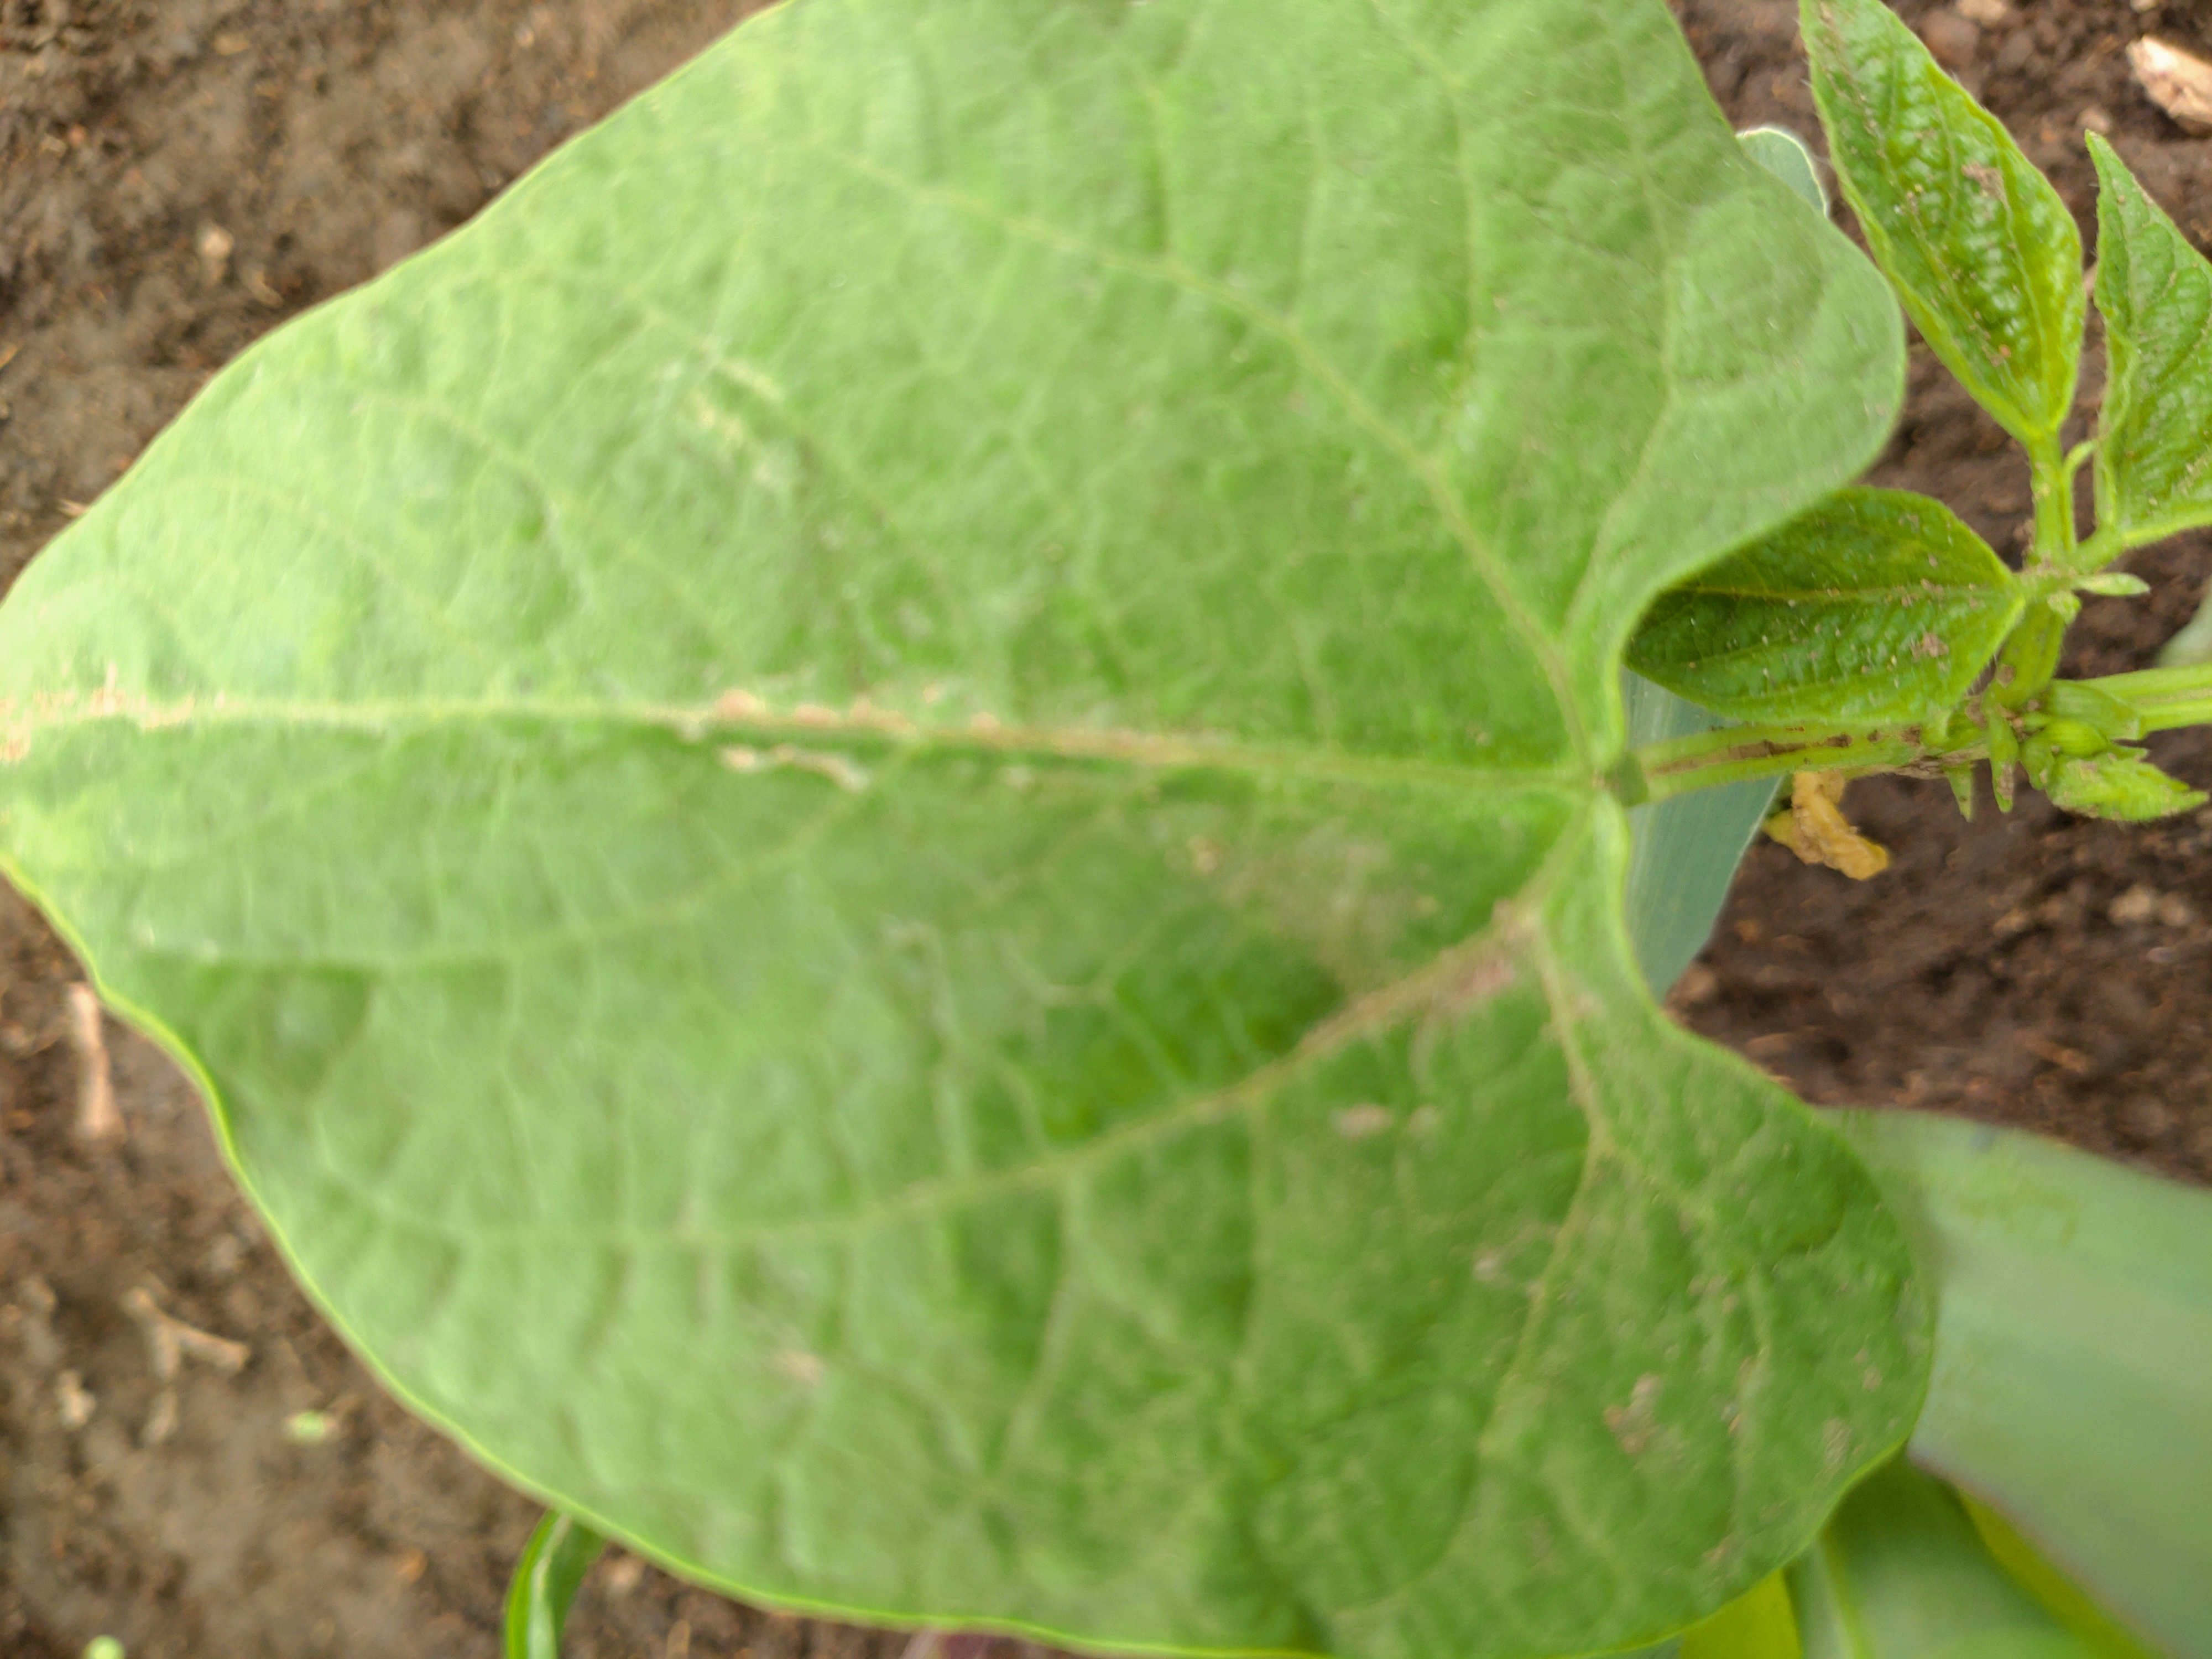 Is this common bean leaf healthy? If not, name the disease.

healthy
